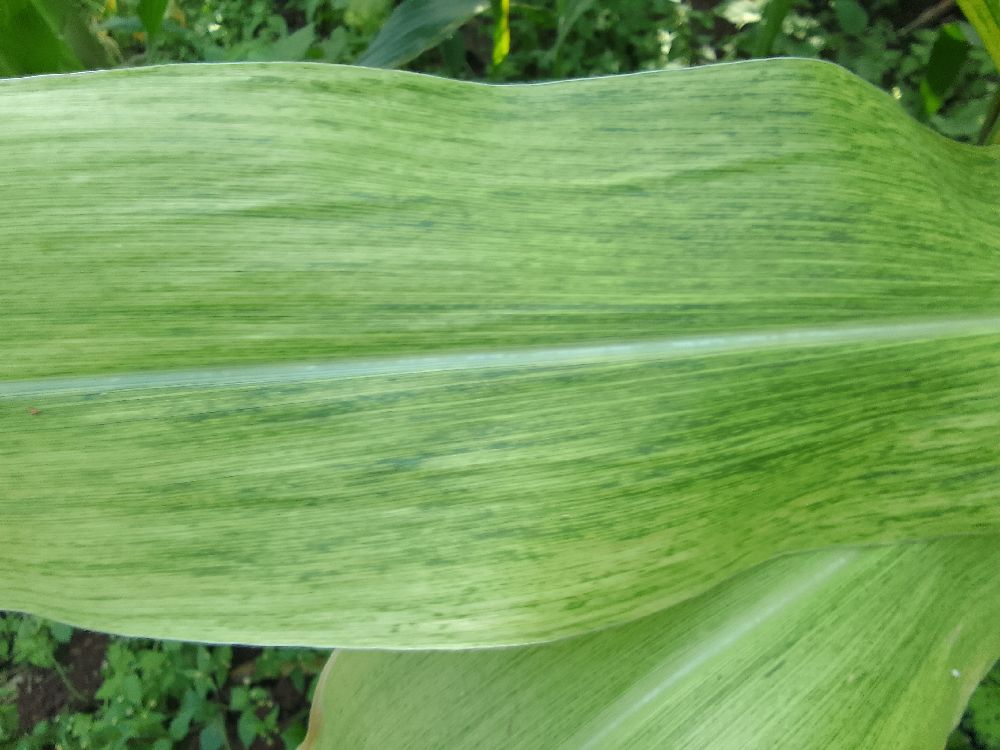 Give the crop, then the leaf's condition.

maize, maize lethal necrosis
